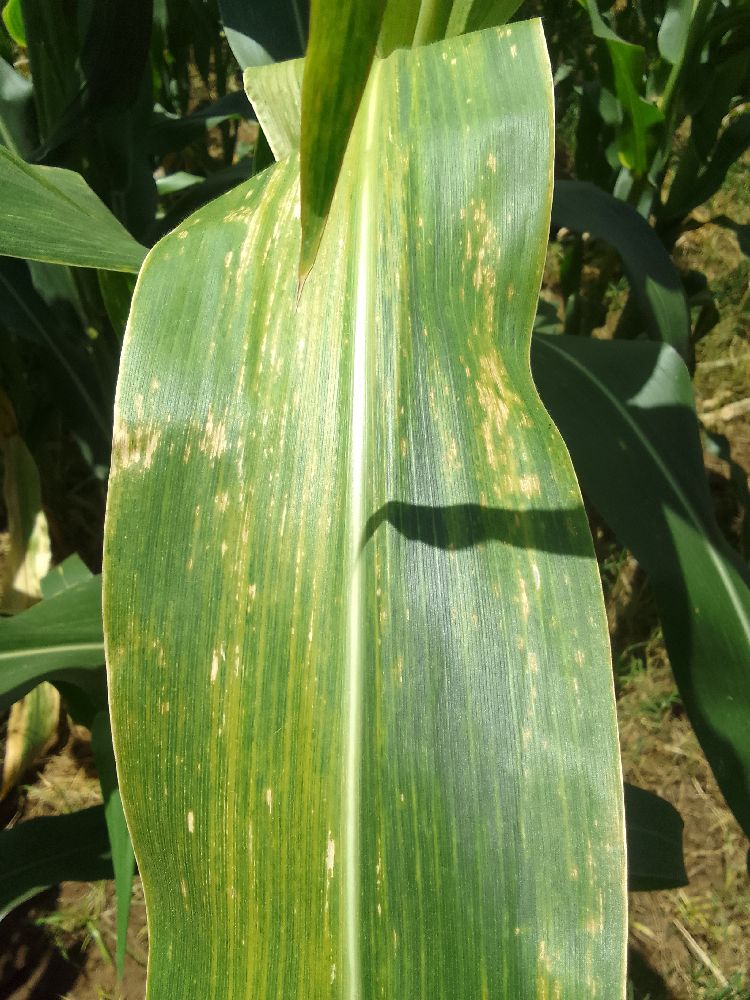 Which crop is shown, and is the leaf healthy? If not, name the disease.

maize, maize lethal necrosis
